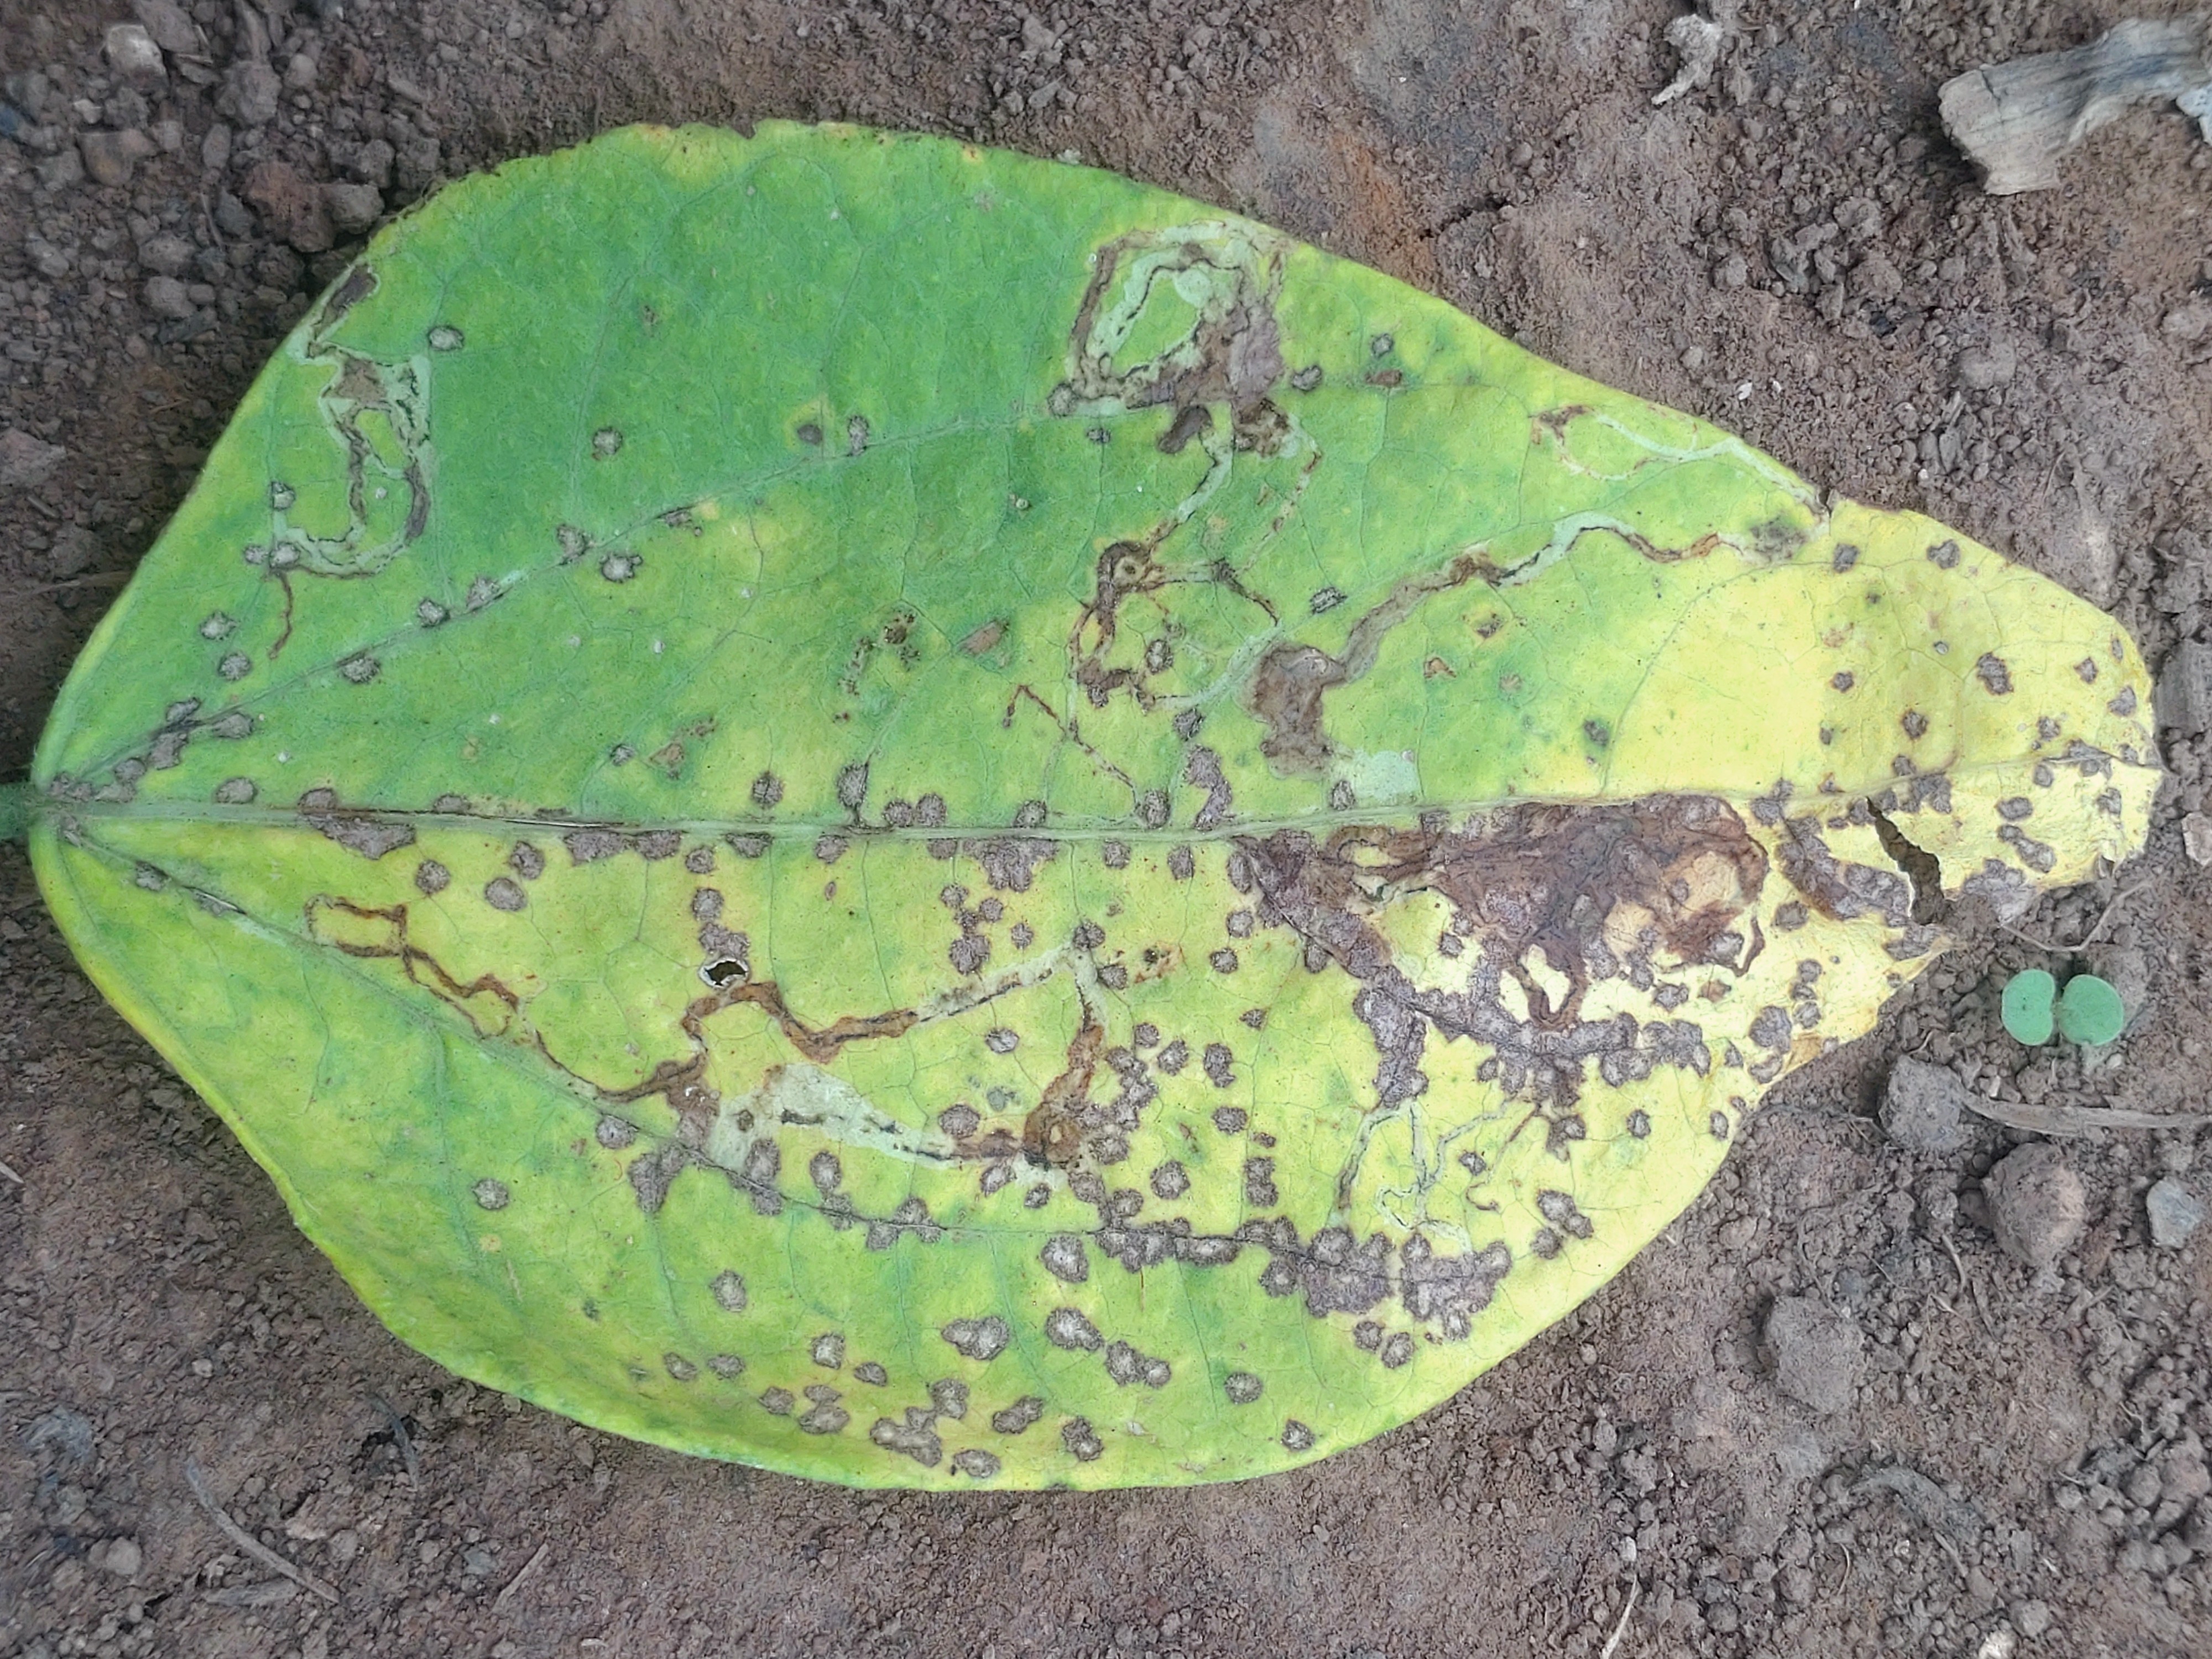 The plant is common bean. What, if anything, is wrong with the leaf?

anthracnose
